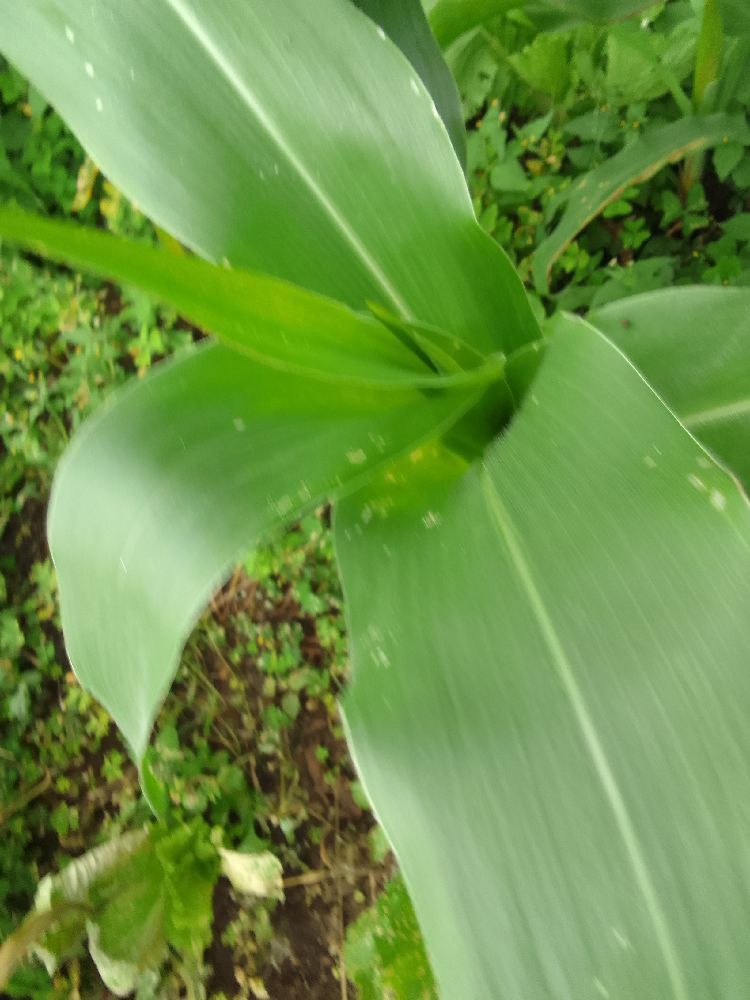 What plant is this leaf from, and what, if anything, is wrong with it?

maize, healthy
